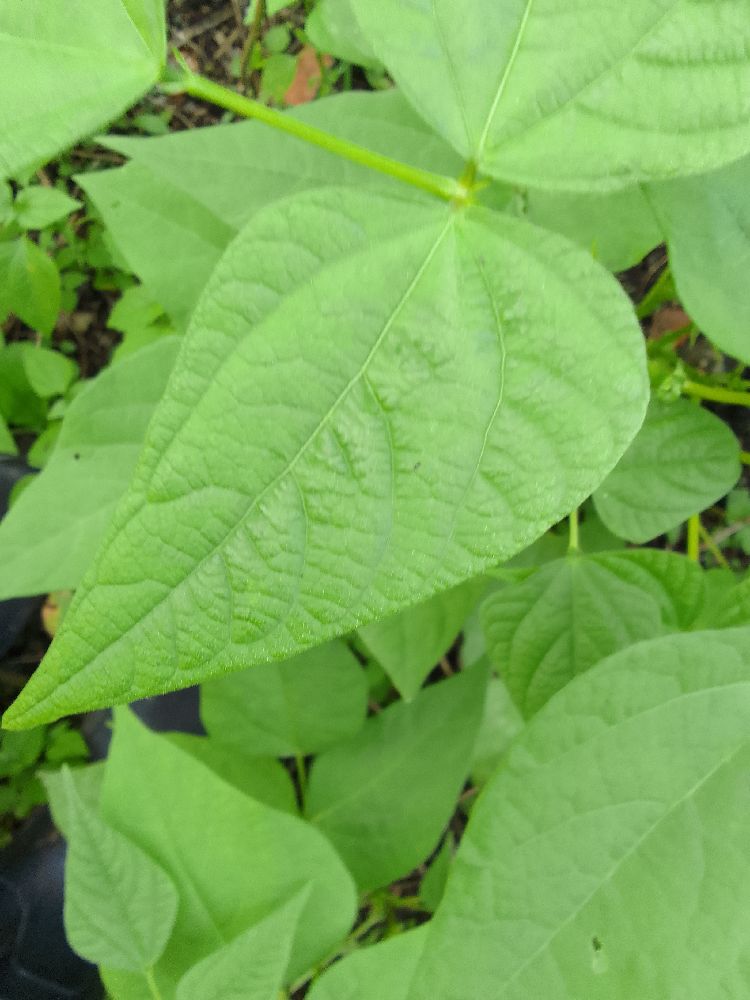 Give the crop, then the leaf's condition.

common bean, healthy
